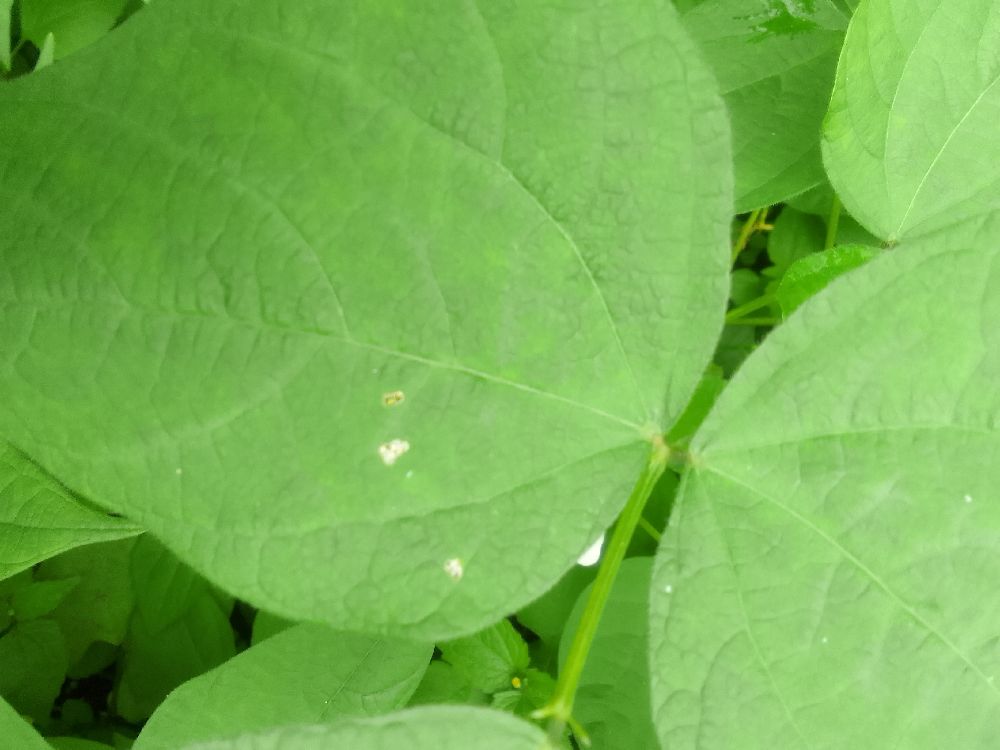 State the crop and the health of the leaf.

common bean, healthy
